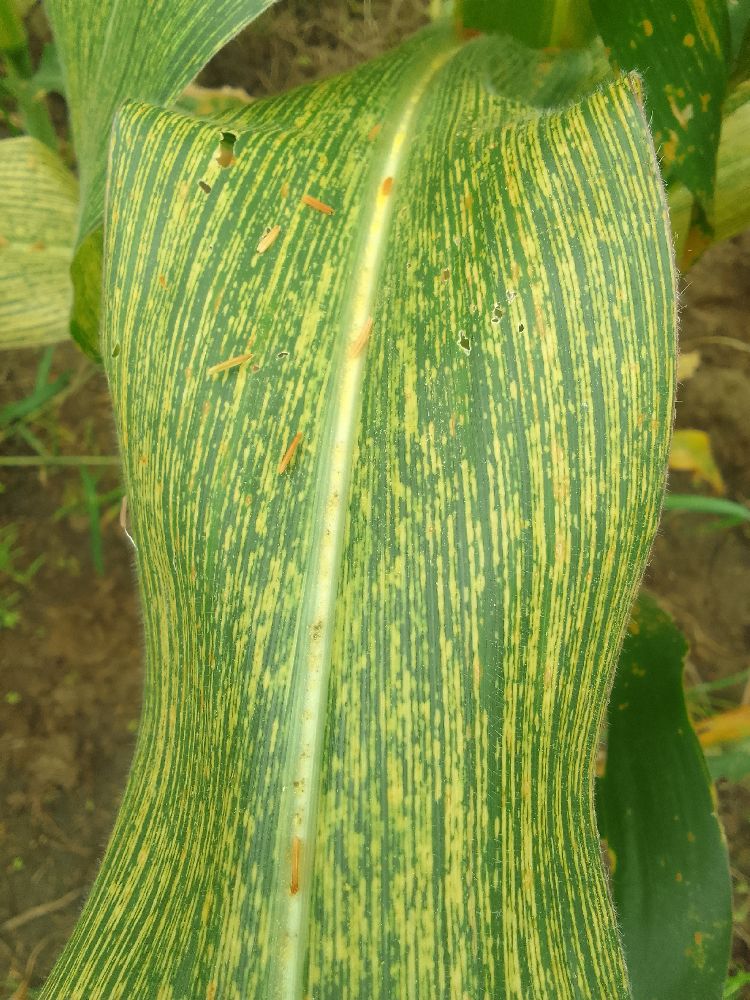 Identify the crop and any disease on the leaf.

maize, maize streak virus
